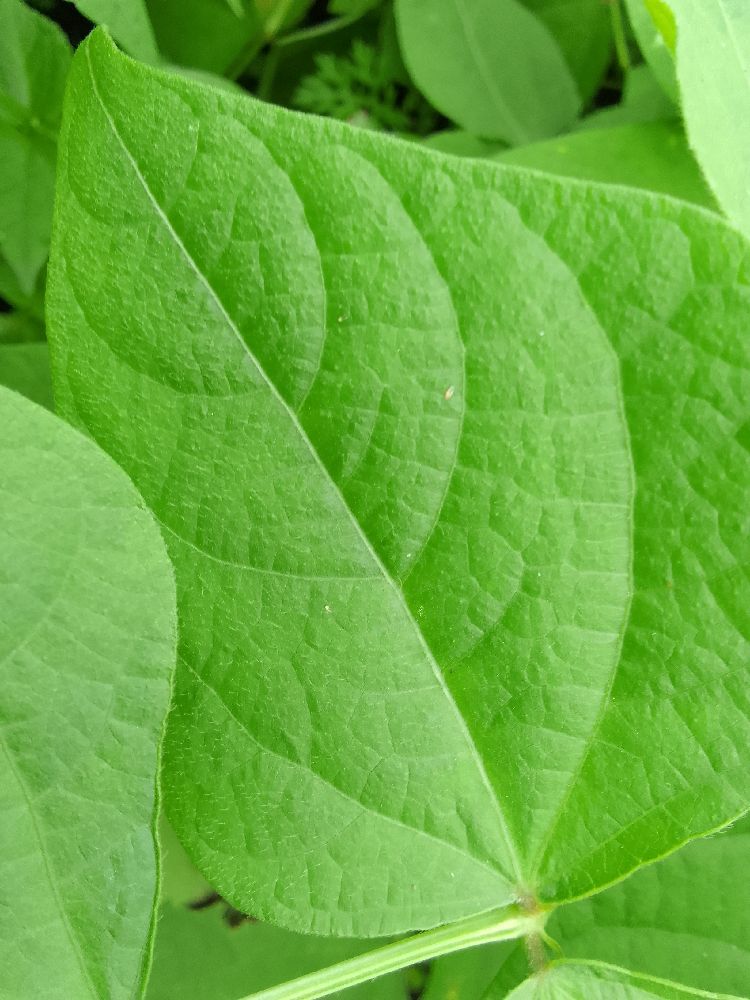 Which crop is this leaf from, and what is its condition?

common bean, healthy
